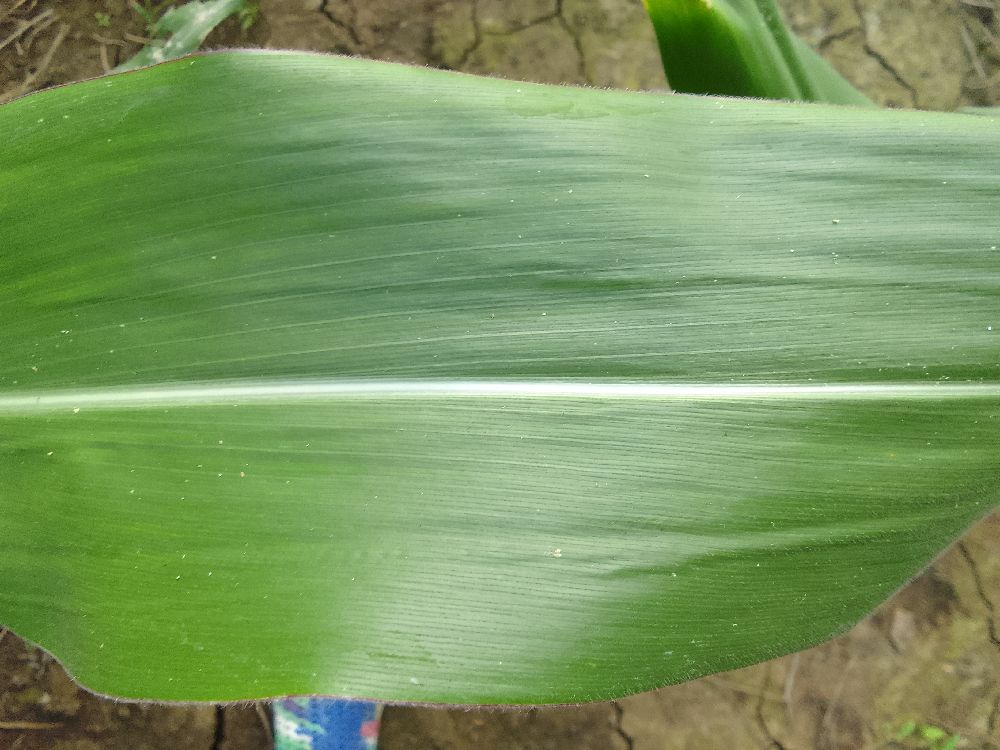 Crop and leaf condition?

maize, healthy
